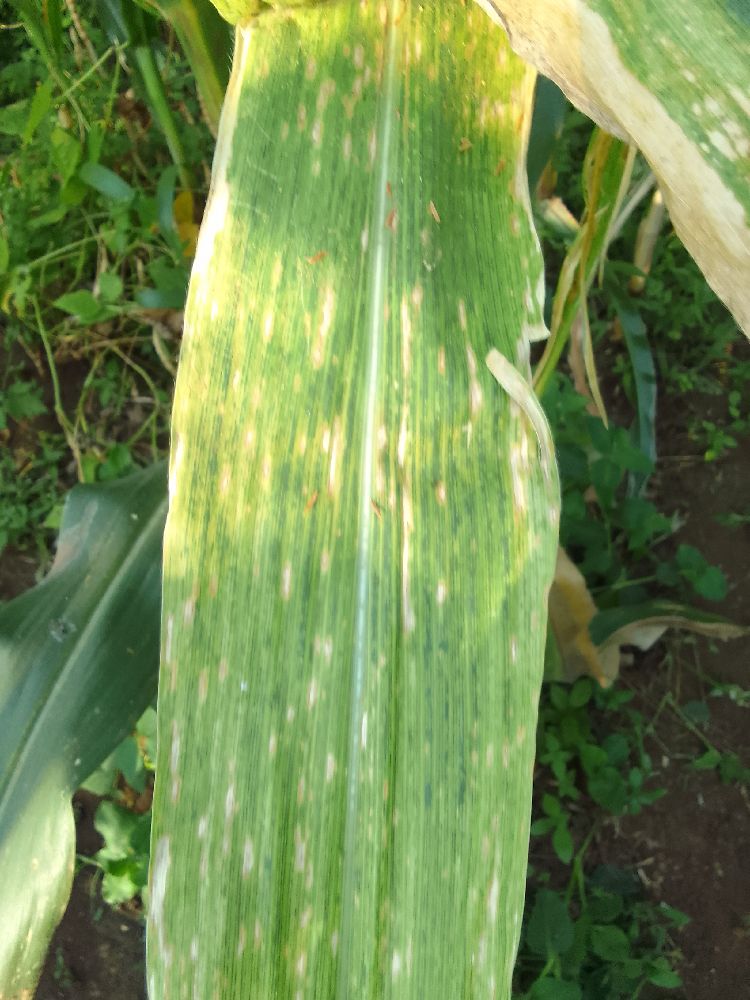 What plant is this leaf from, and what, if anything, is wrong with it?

maize, maize lethal necrosis
